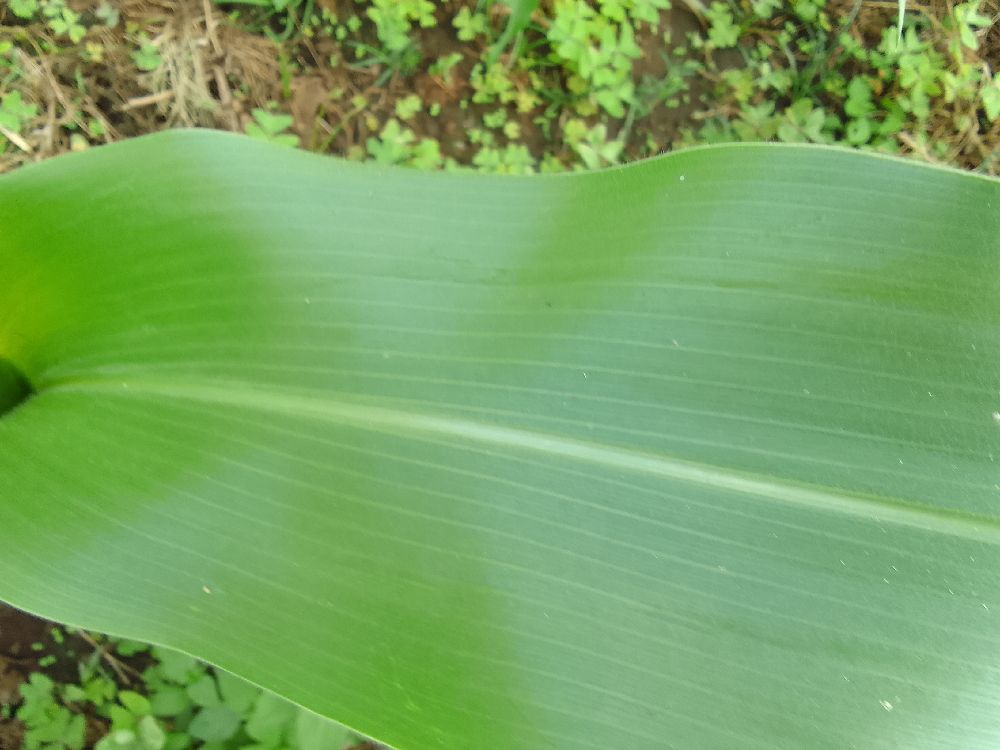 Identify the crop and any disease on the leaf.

maize, healthy
